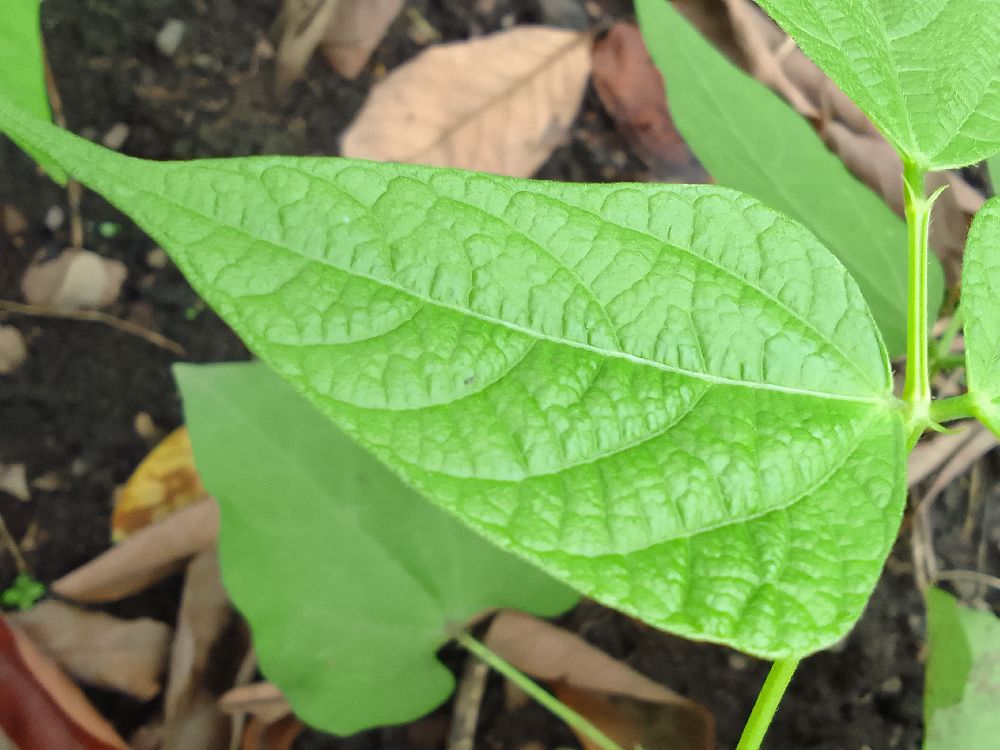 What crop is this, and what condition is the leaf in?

common bean, healthy
